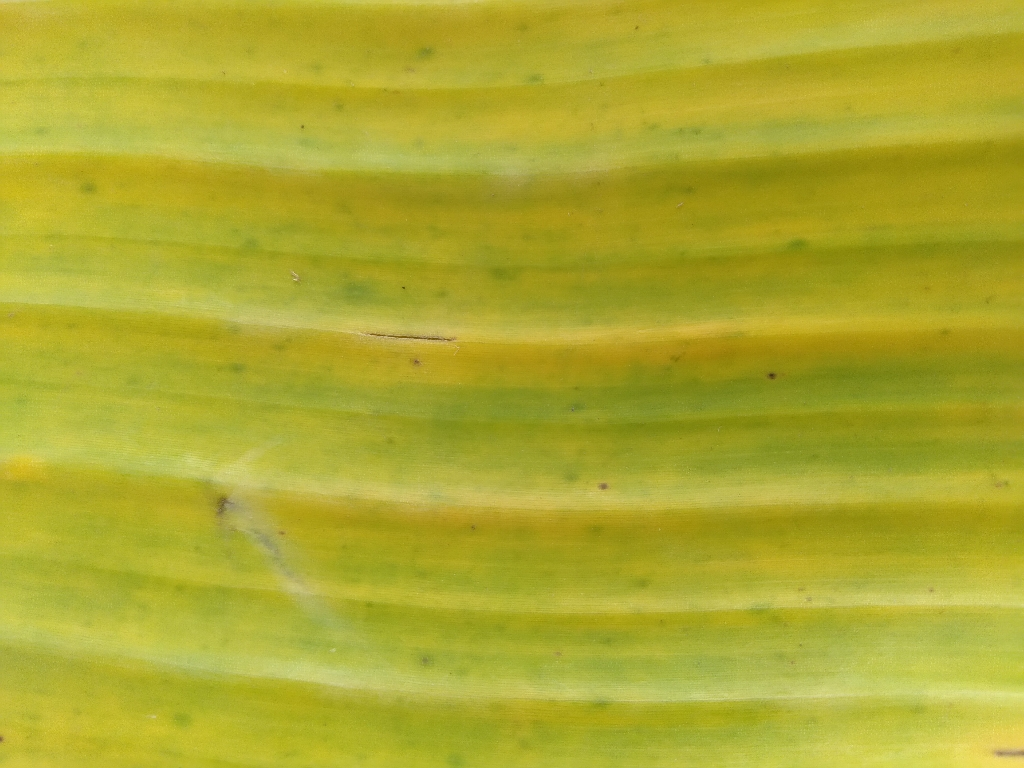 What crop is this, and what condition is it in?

banana, fusarium wilt race 1
